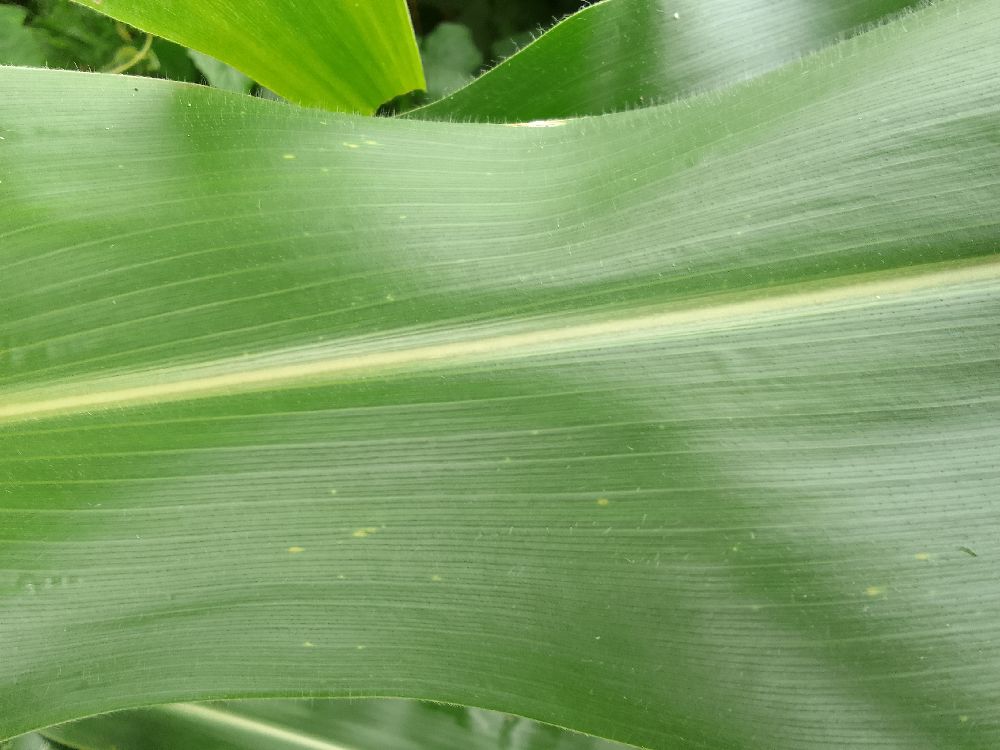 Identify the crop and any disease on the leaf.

maize, healthy
